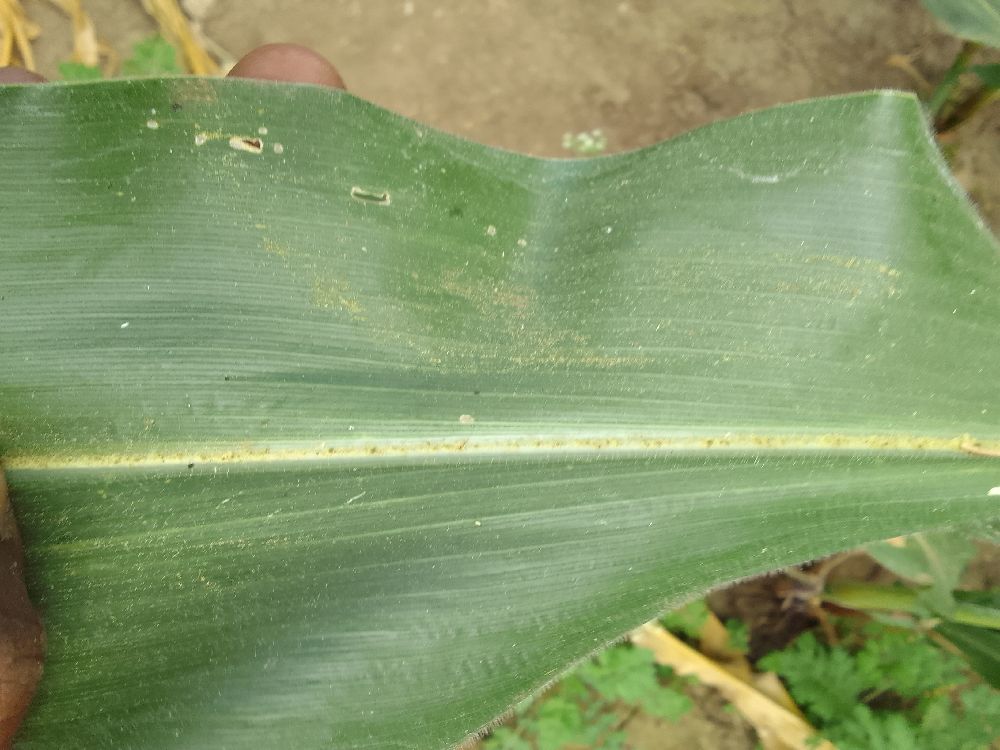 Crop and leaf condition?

maize, healthy
